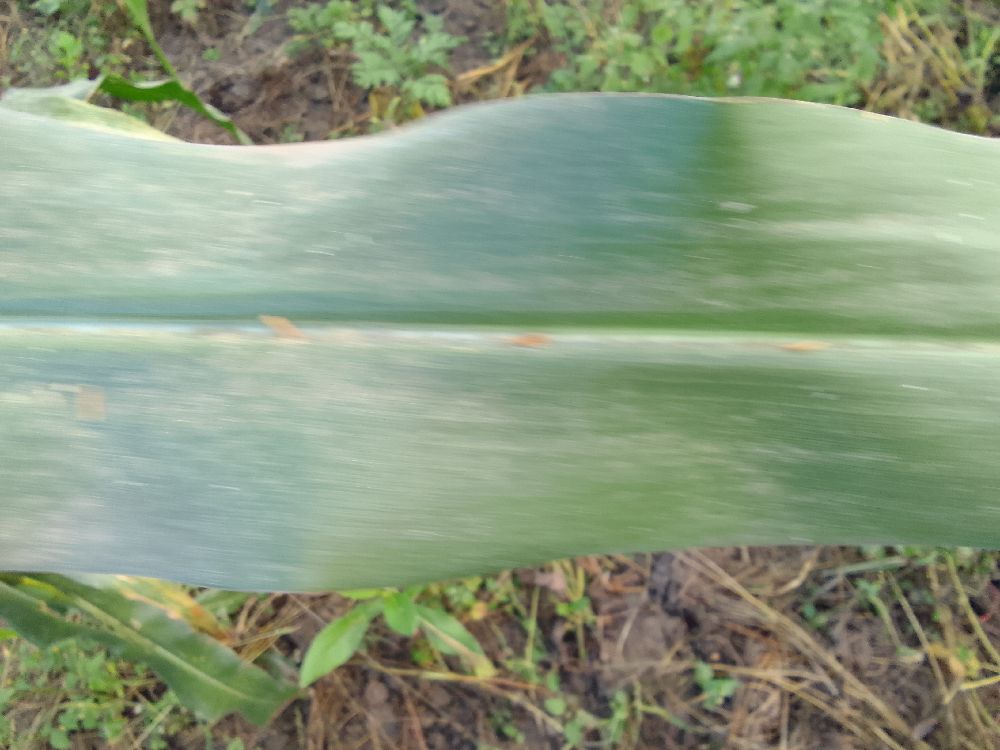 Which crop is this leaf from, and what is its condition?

maize, healthy
